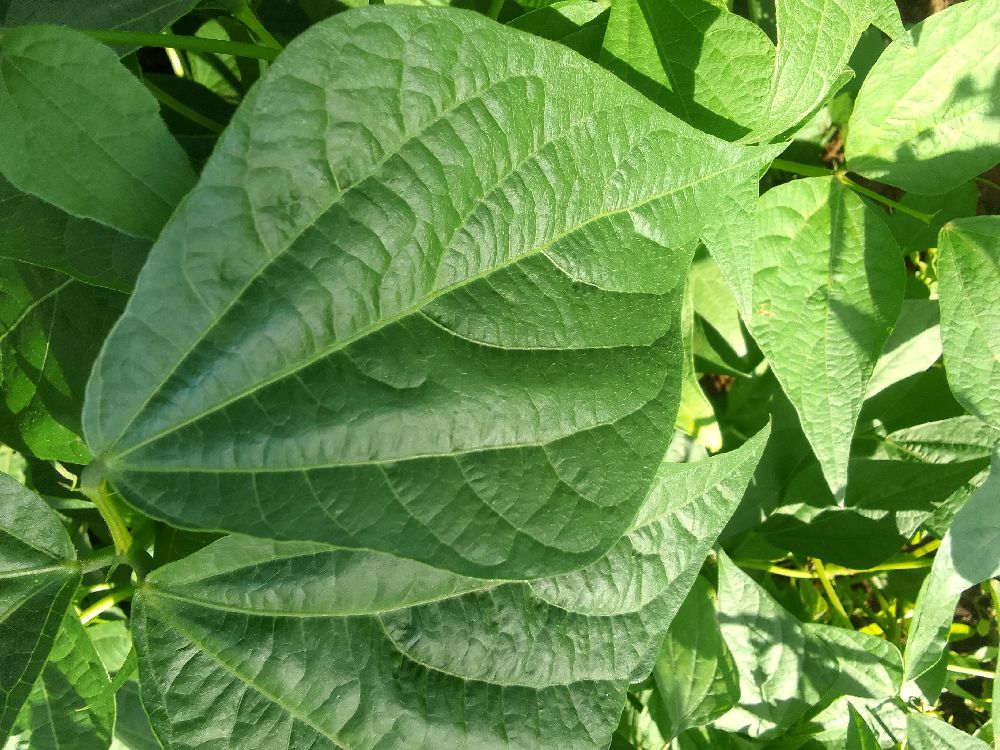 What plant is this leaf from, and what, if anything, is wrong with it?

common bean, healthy
